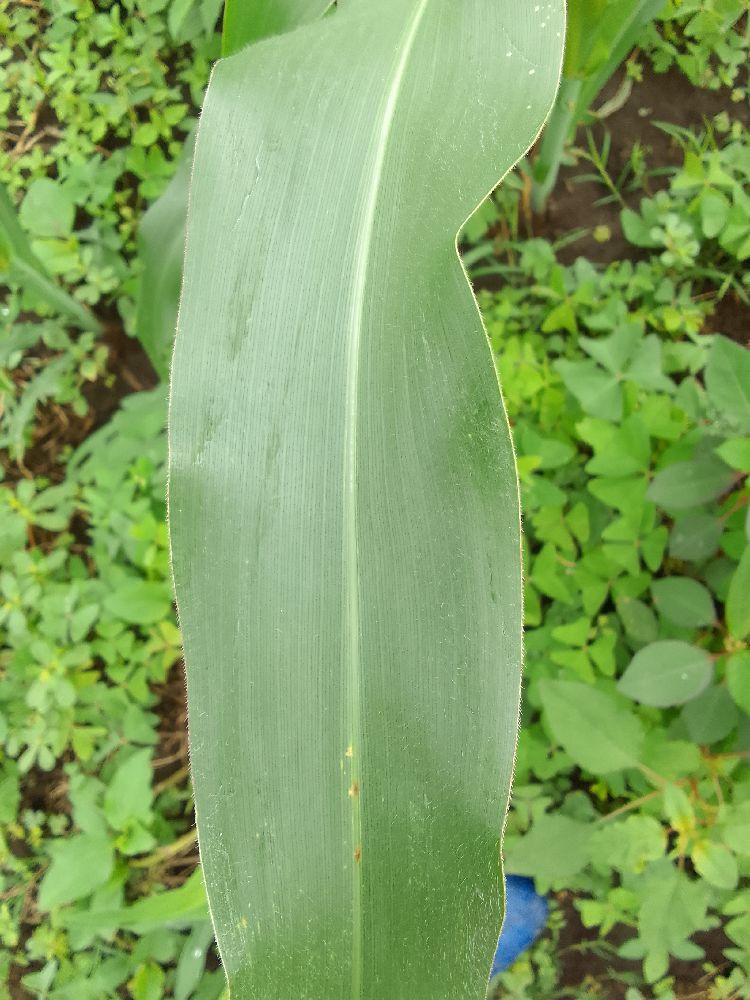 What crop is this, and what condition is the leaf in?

maize, healthy
